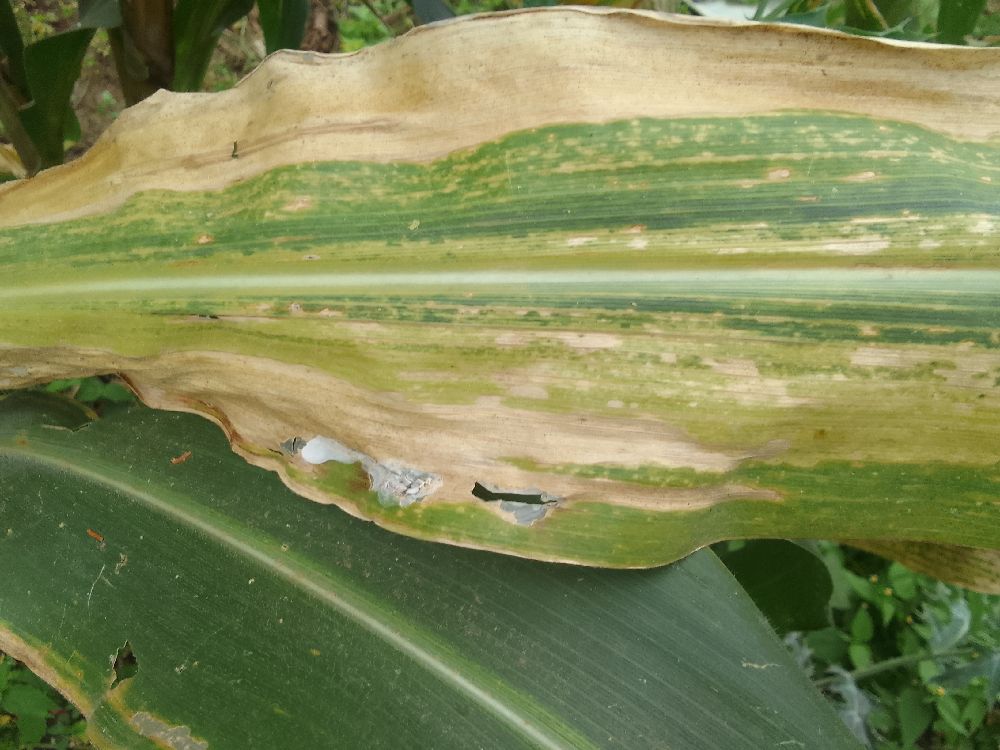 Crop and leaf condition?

maize, maize lethal necrosis
